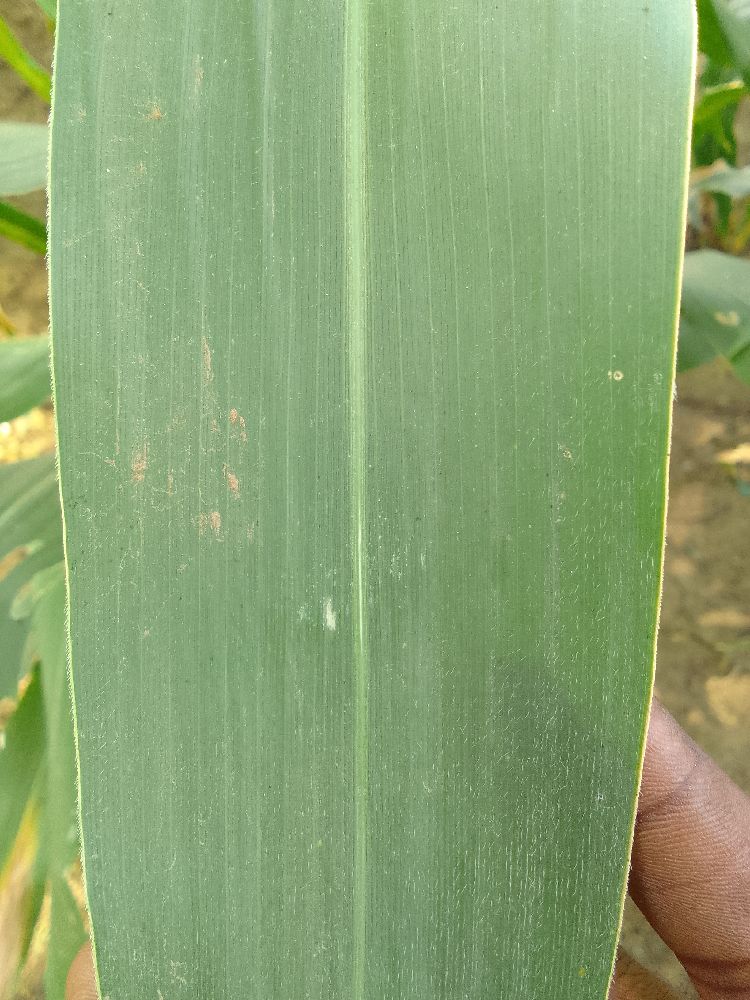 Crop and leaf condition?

maize, healthy
